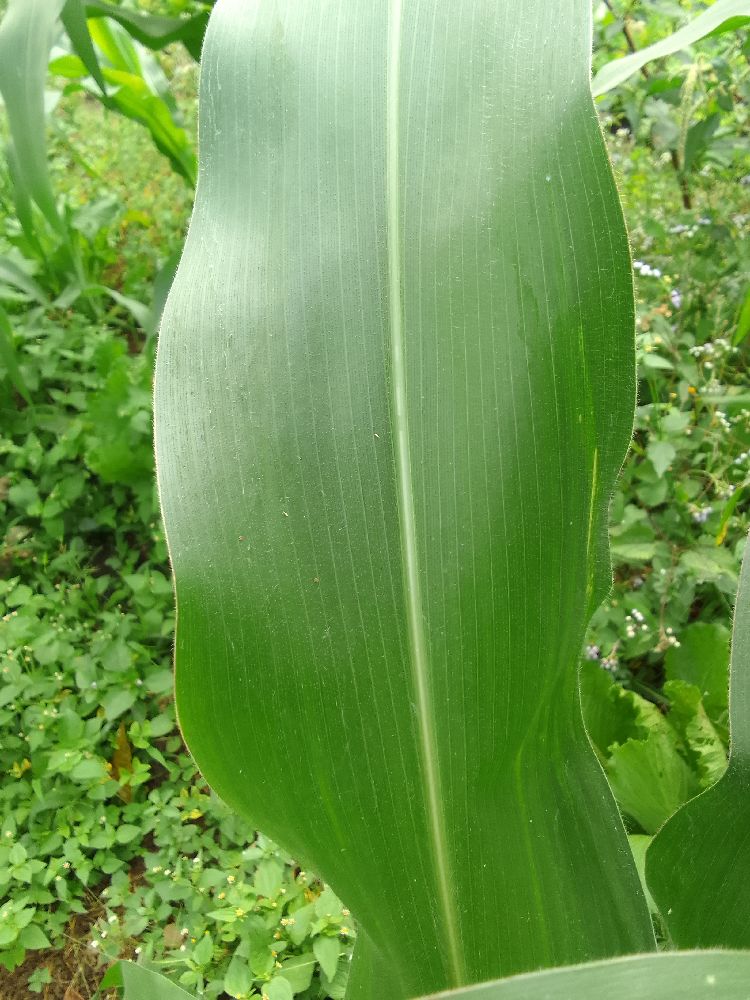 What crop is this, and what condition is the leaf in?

maize, healthy
